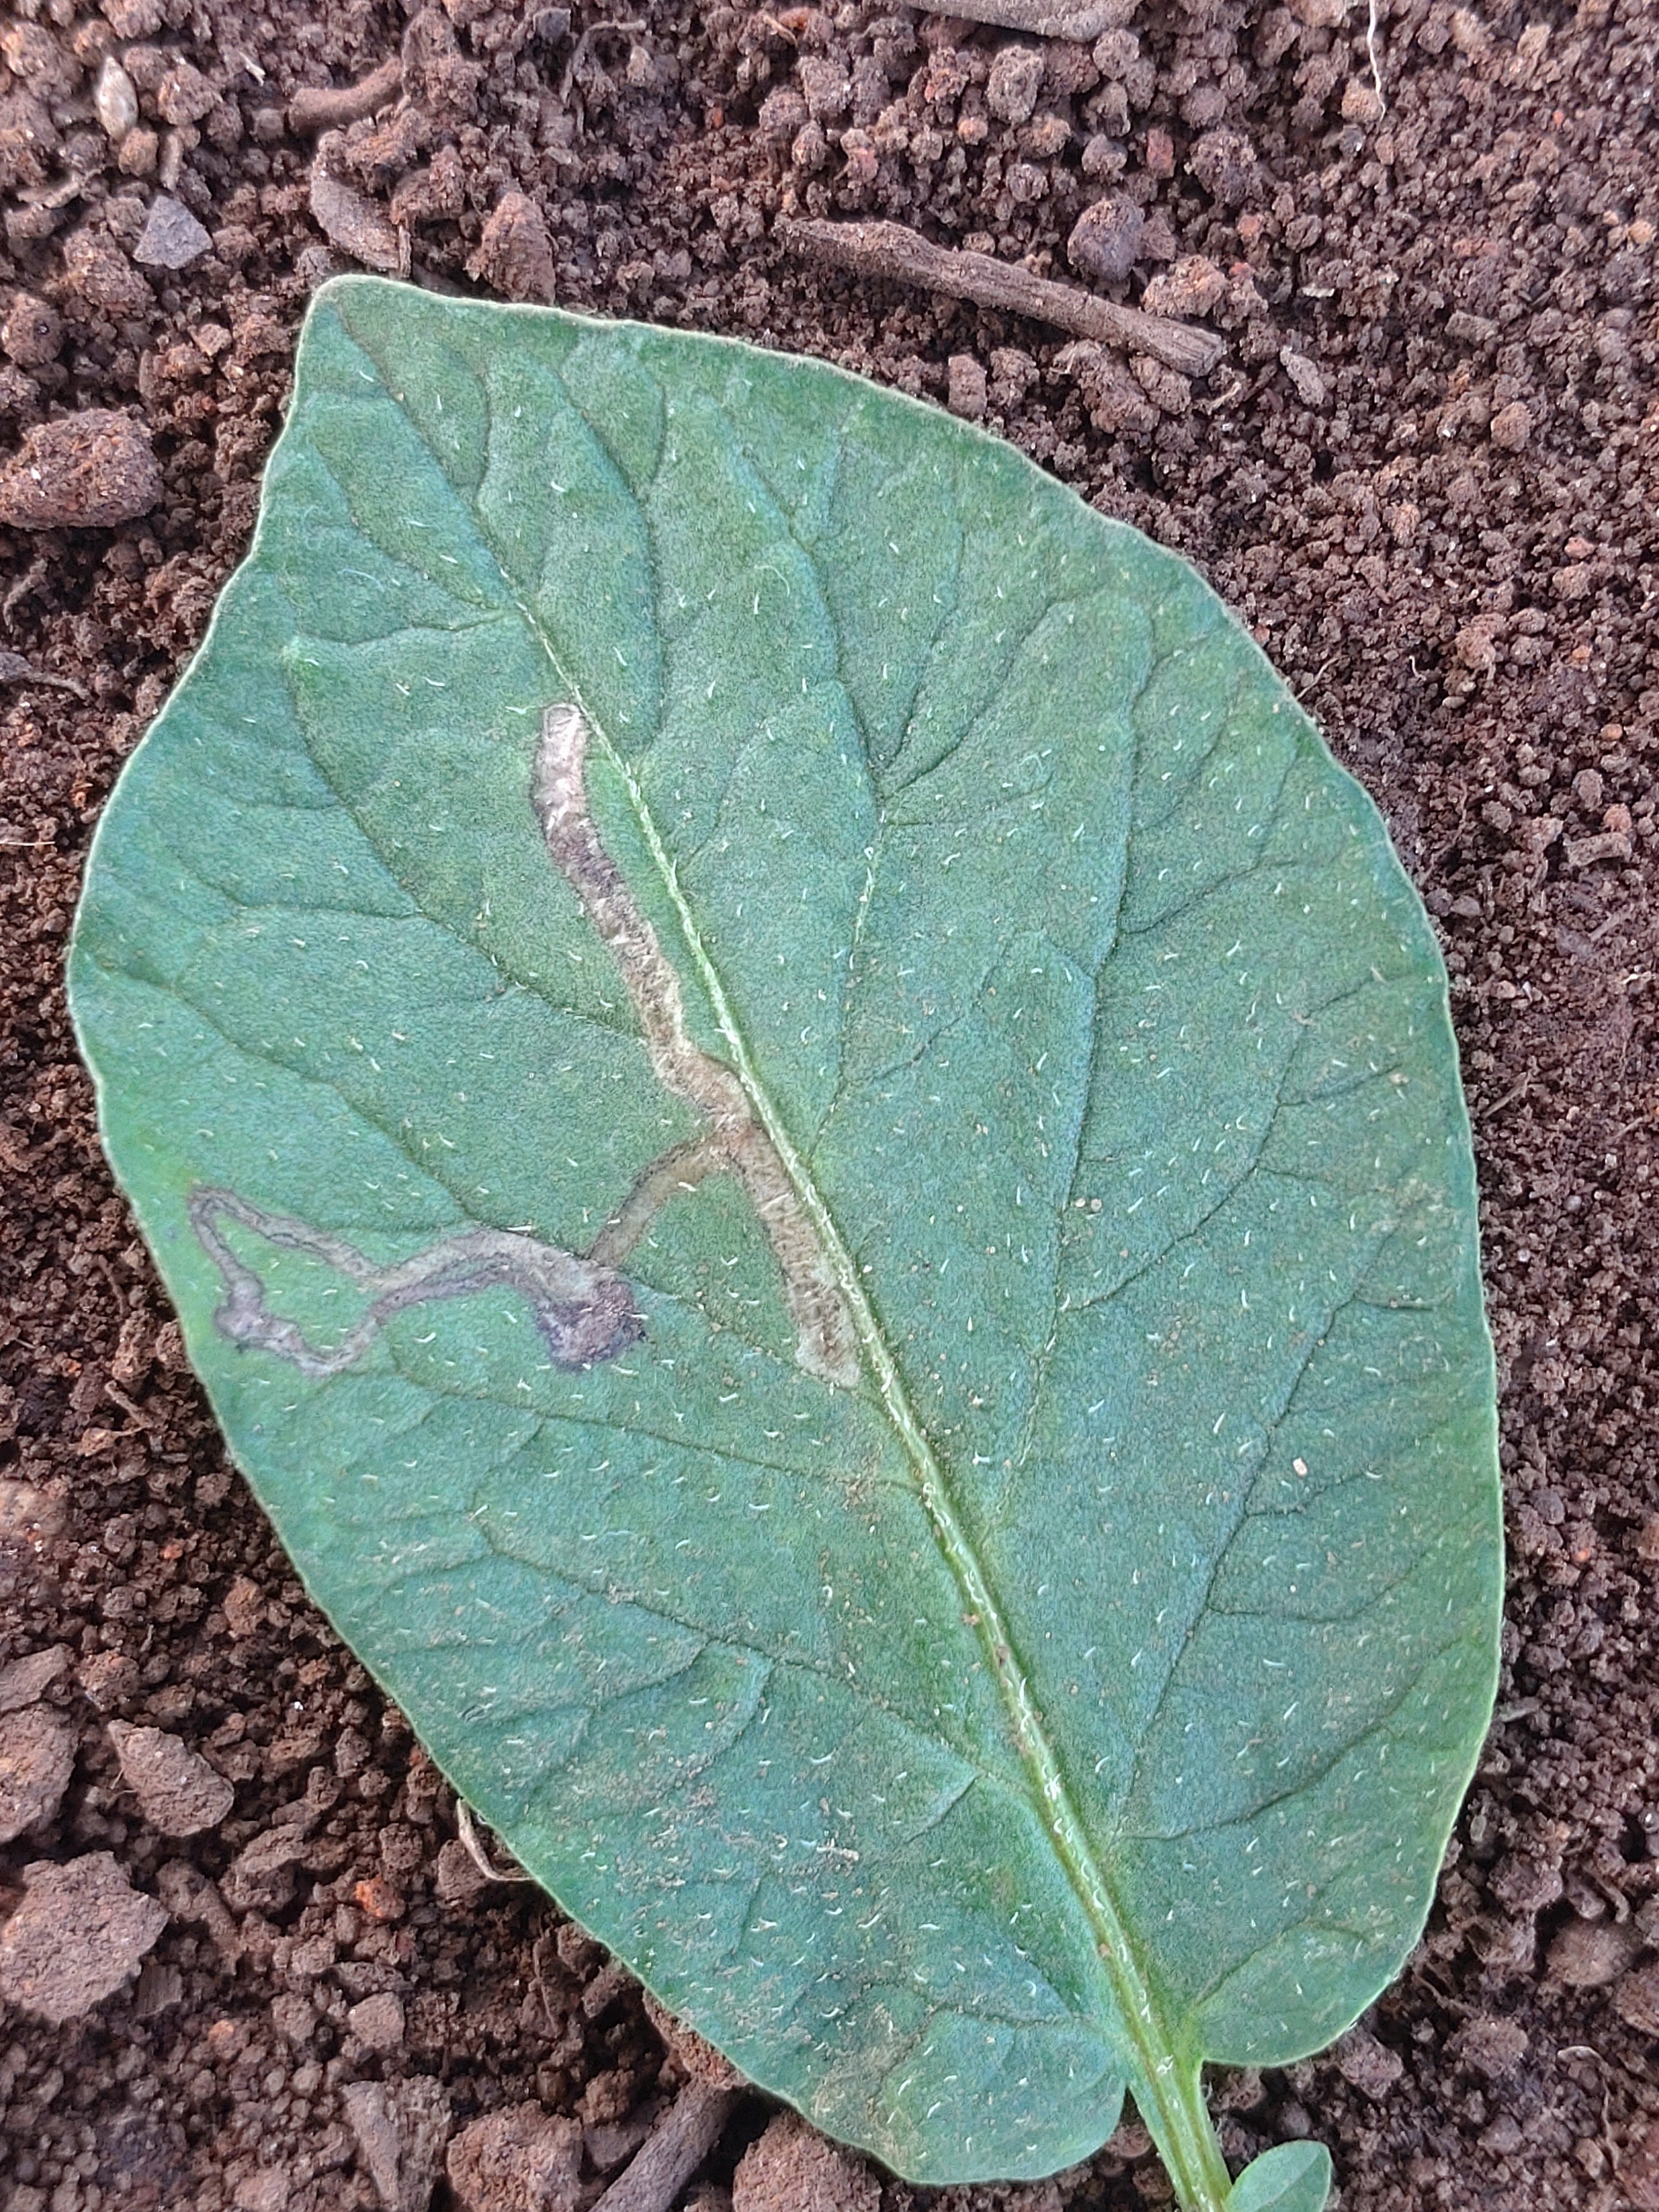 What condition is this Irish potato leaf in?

early blight
